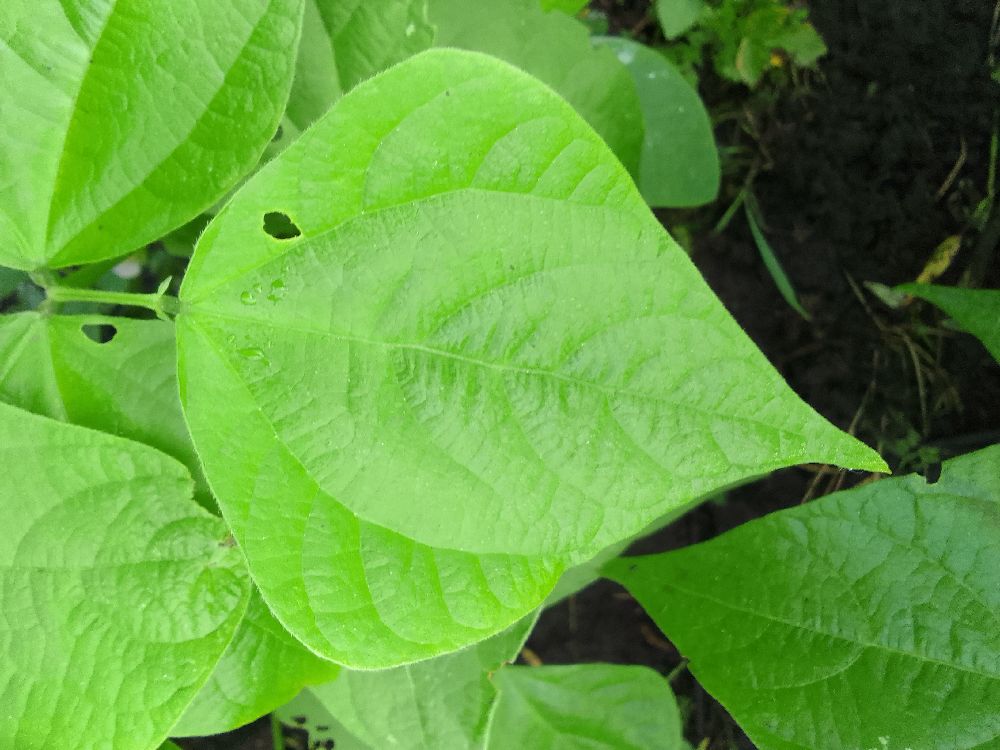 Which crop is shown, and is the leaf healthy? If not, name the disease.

common bean, healthy
